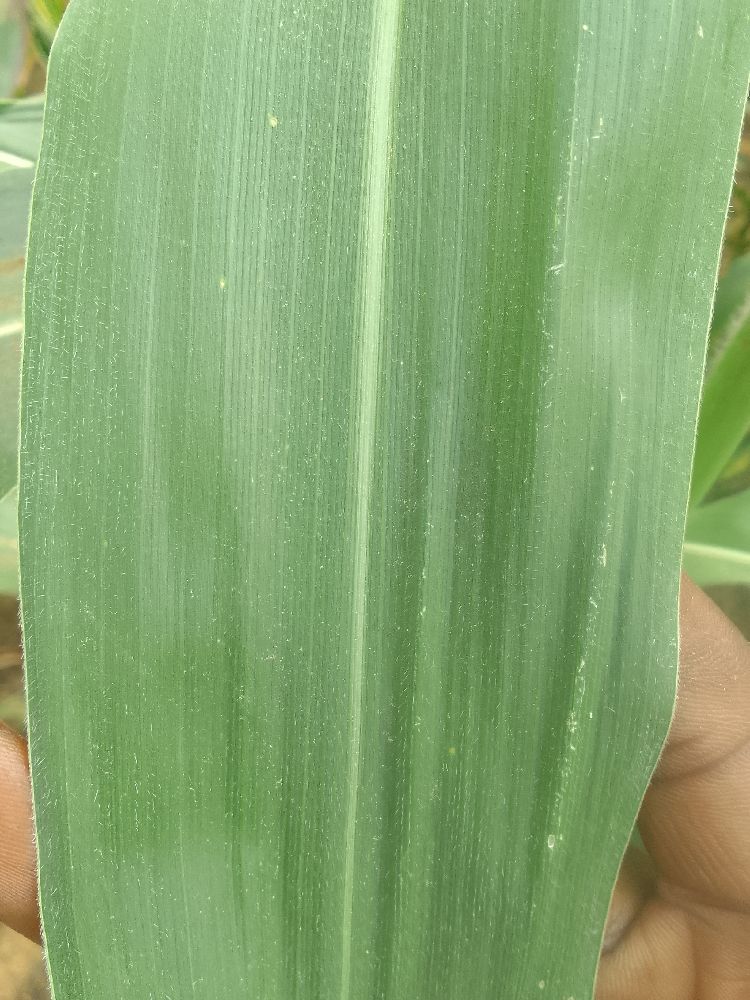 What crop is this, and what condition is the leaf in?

maize, healthy
